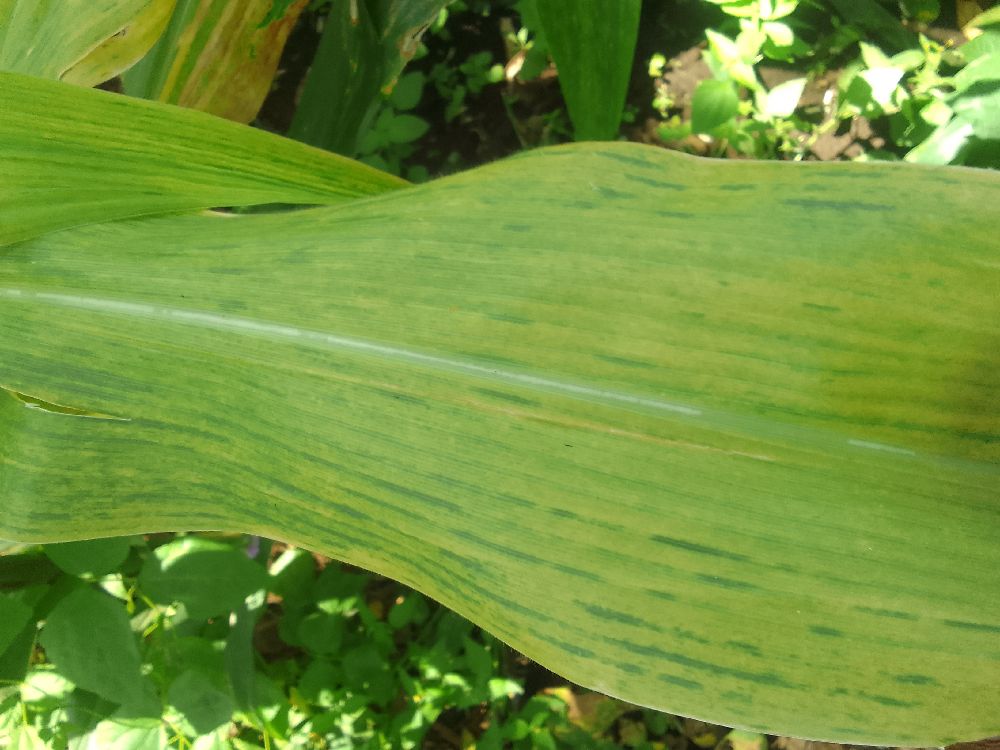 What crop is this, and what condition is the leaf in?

maize, maize lethal necrosis
